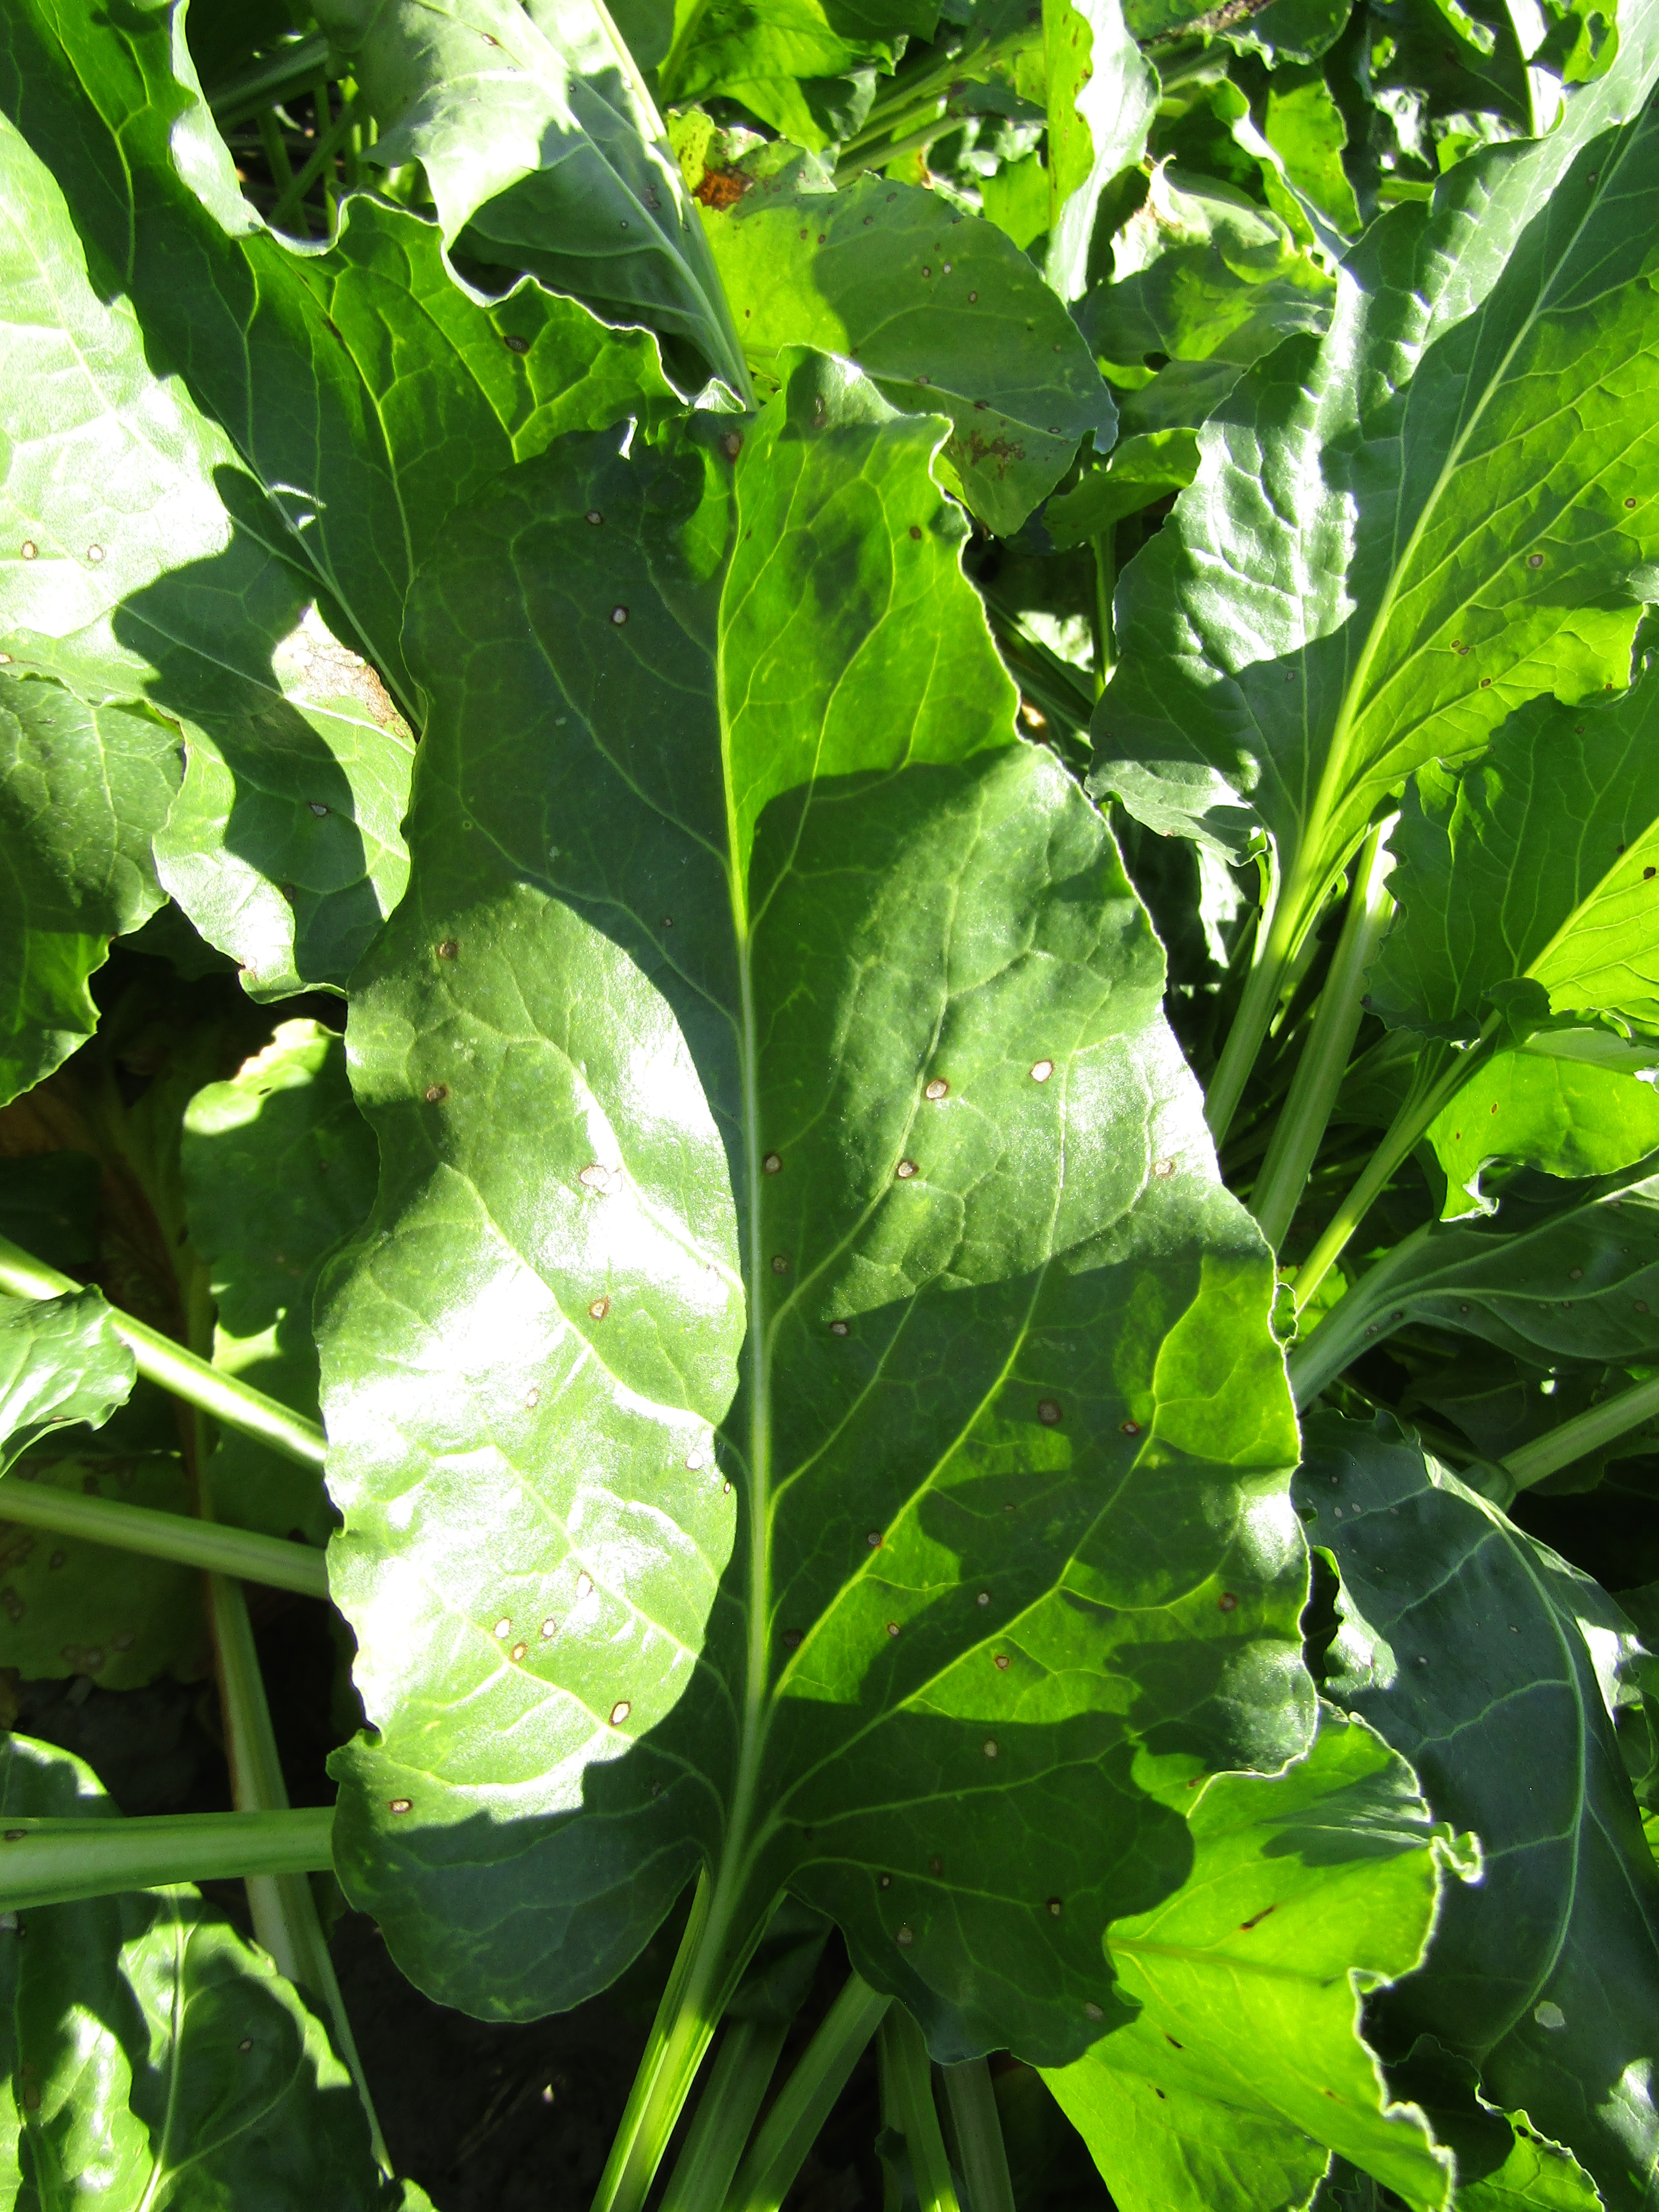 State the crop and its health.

beet, cercospora
